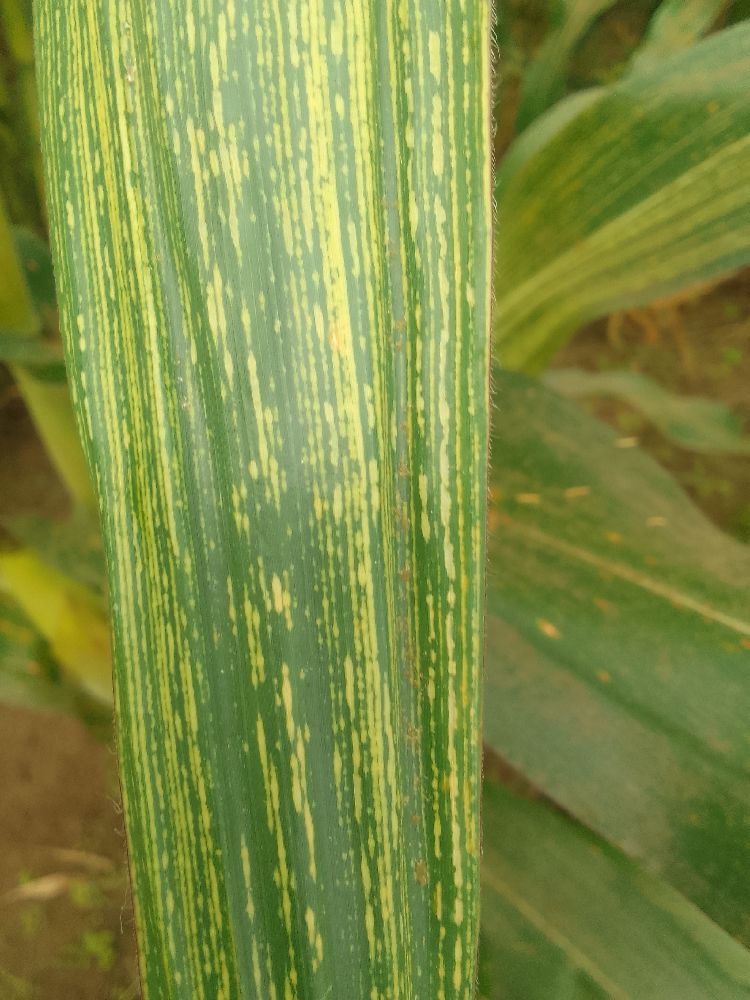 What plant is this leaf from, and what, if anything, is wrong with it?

maize, maize streak virus
